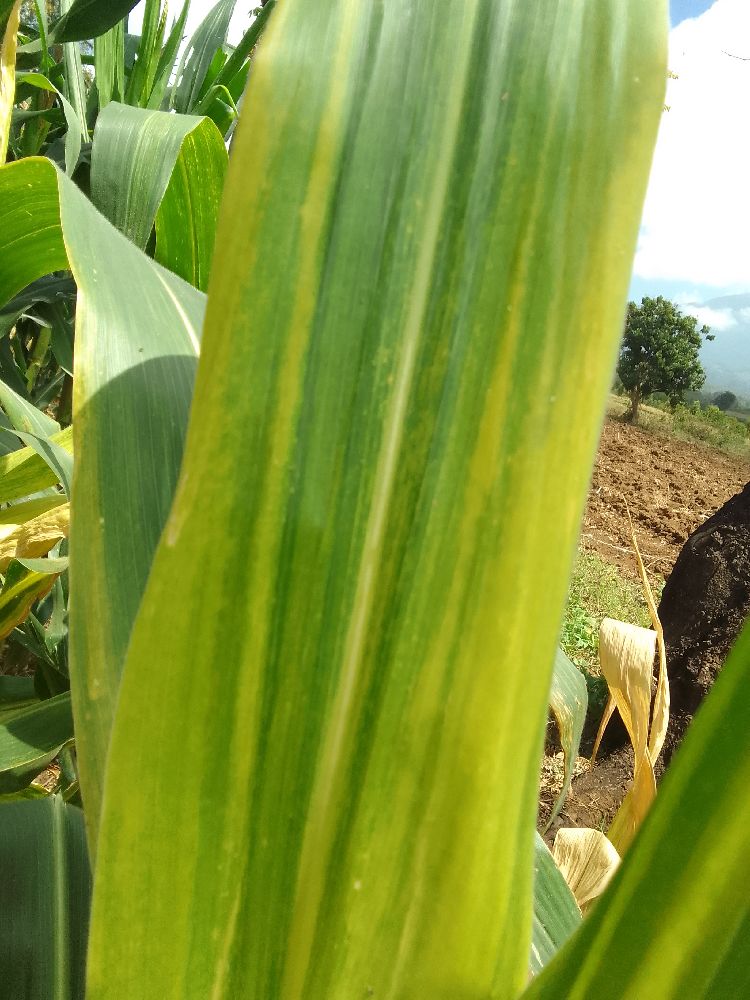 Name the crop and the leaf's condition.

maize, maize lethal necrosis
